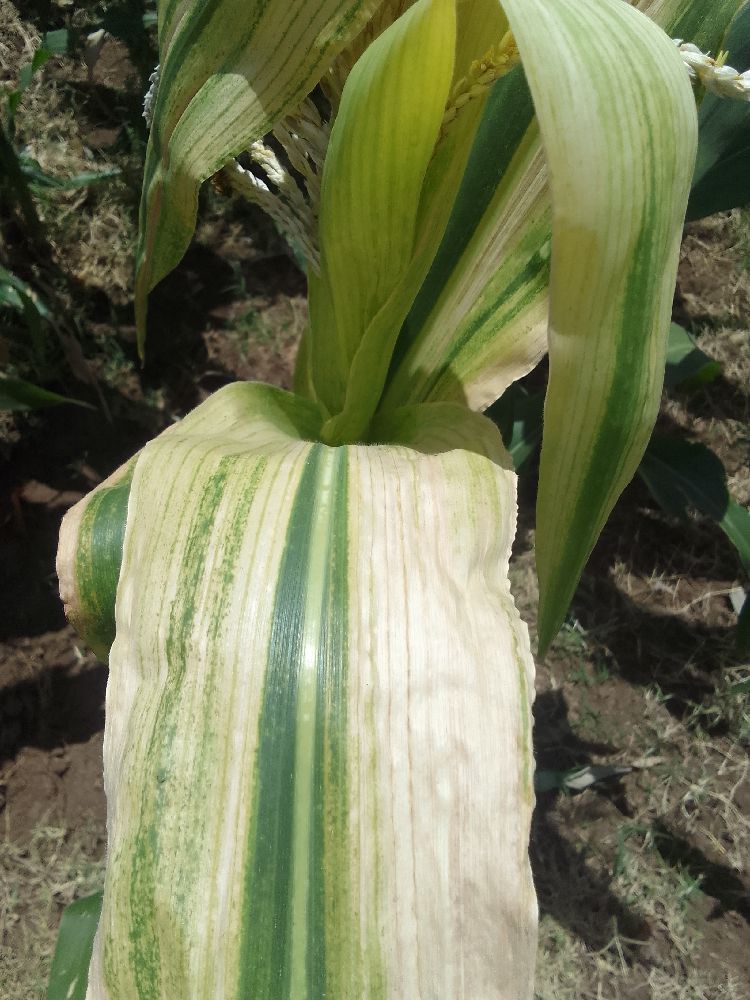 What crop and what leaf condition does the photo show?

maize, maize lethal necrosis
